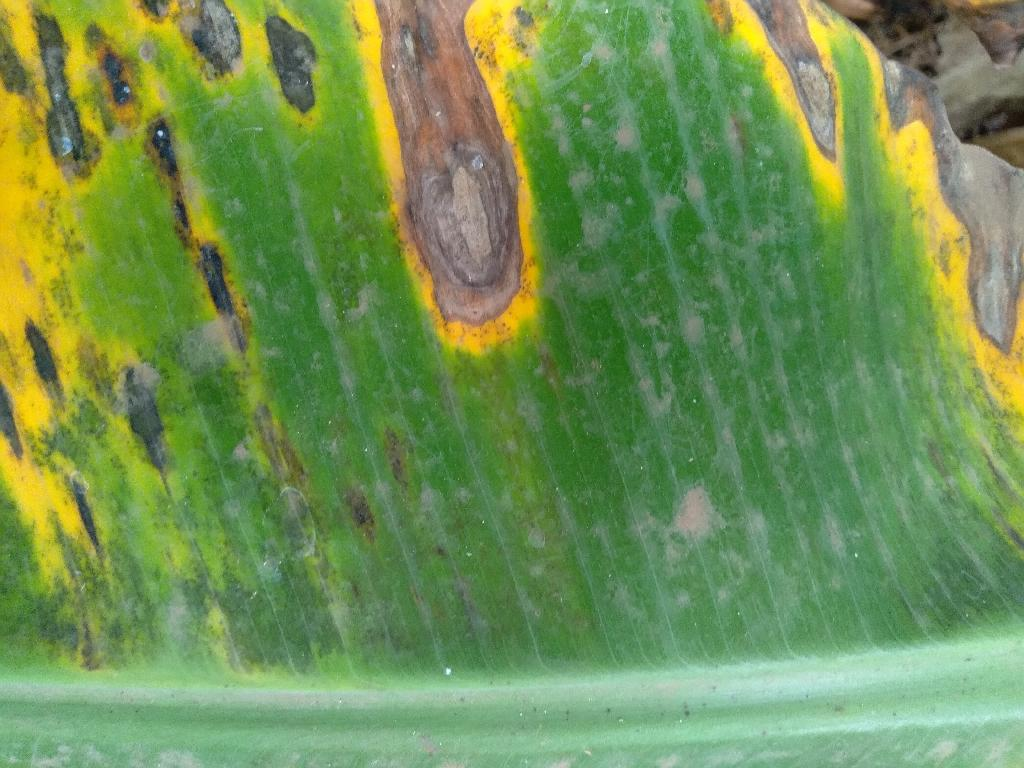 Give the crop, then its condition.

banana, black sigatoka
